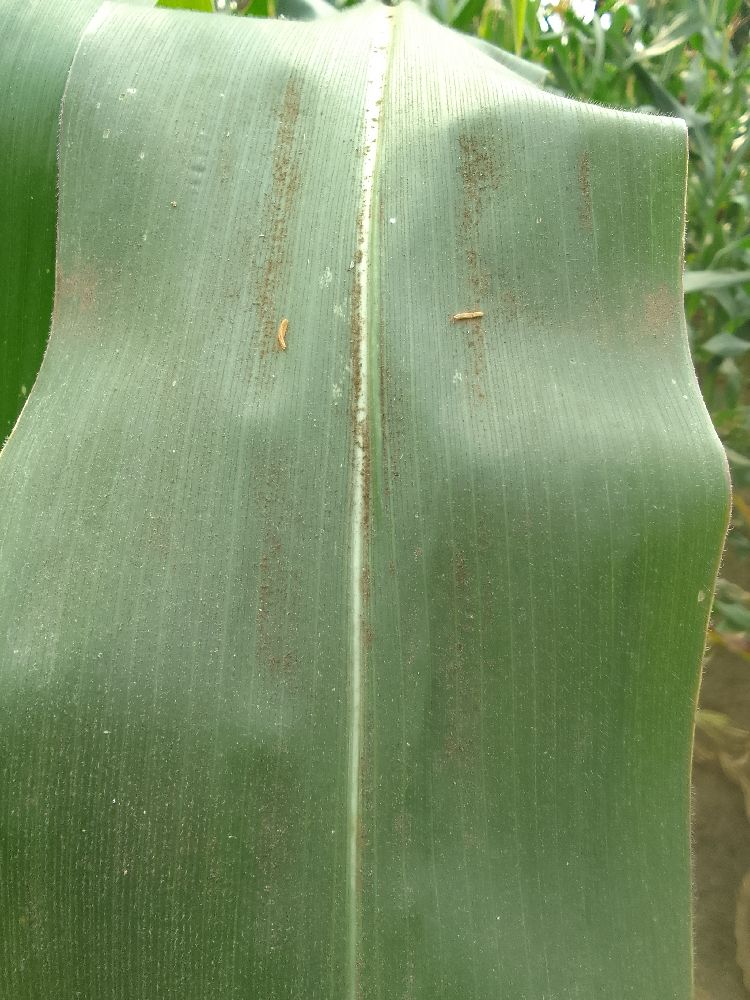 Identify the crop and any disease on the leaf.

maize, healthy
